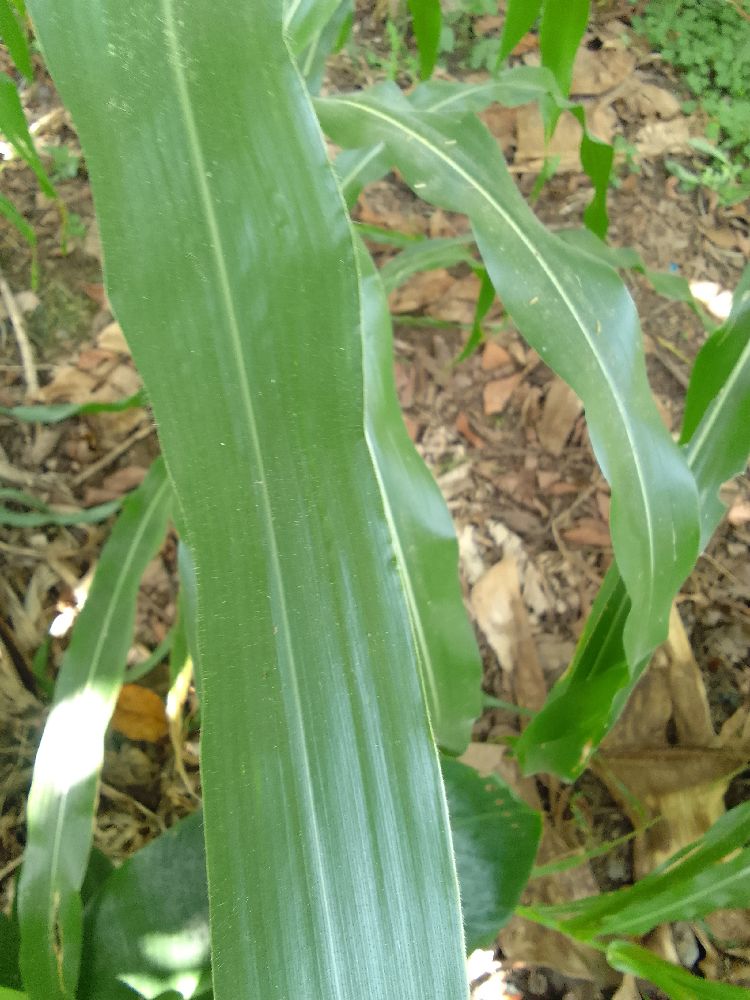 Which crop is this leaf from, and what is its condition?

maize, healthy
